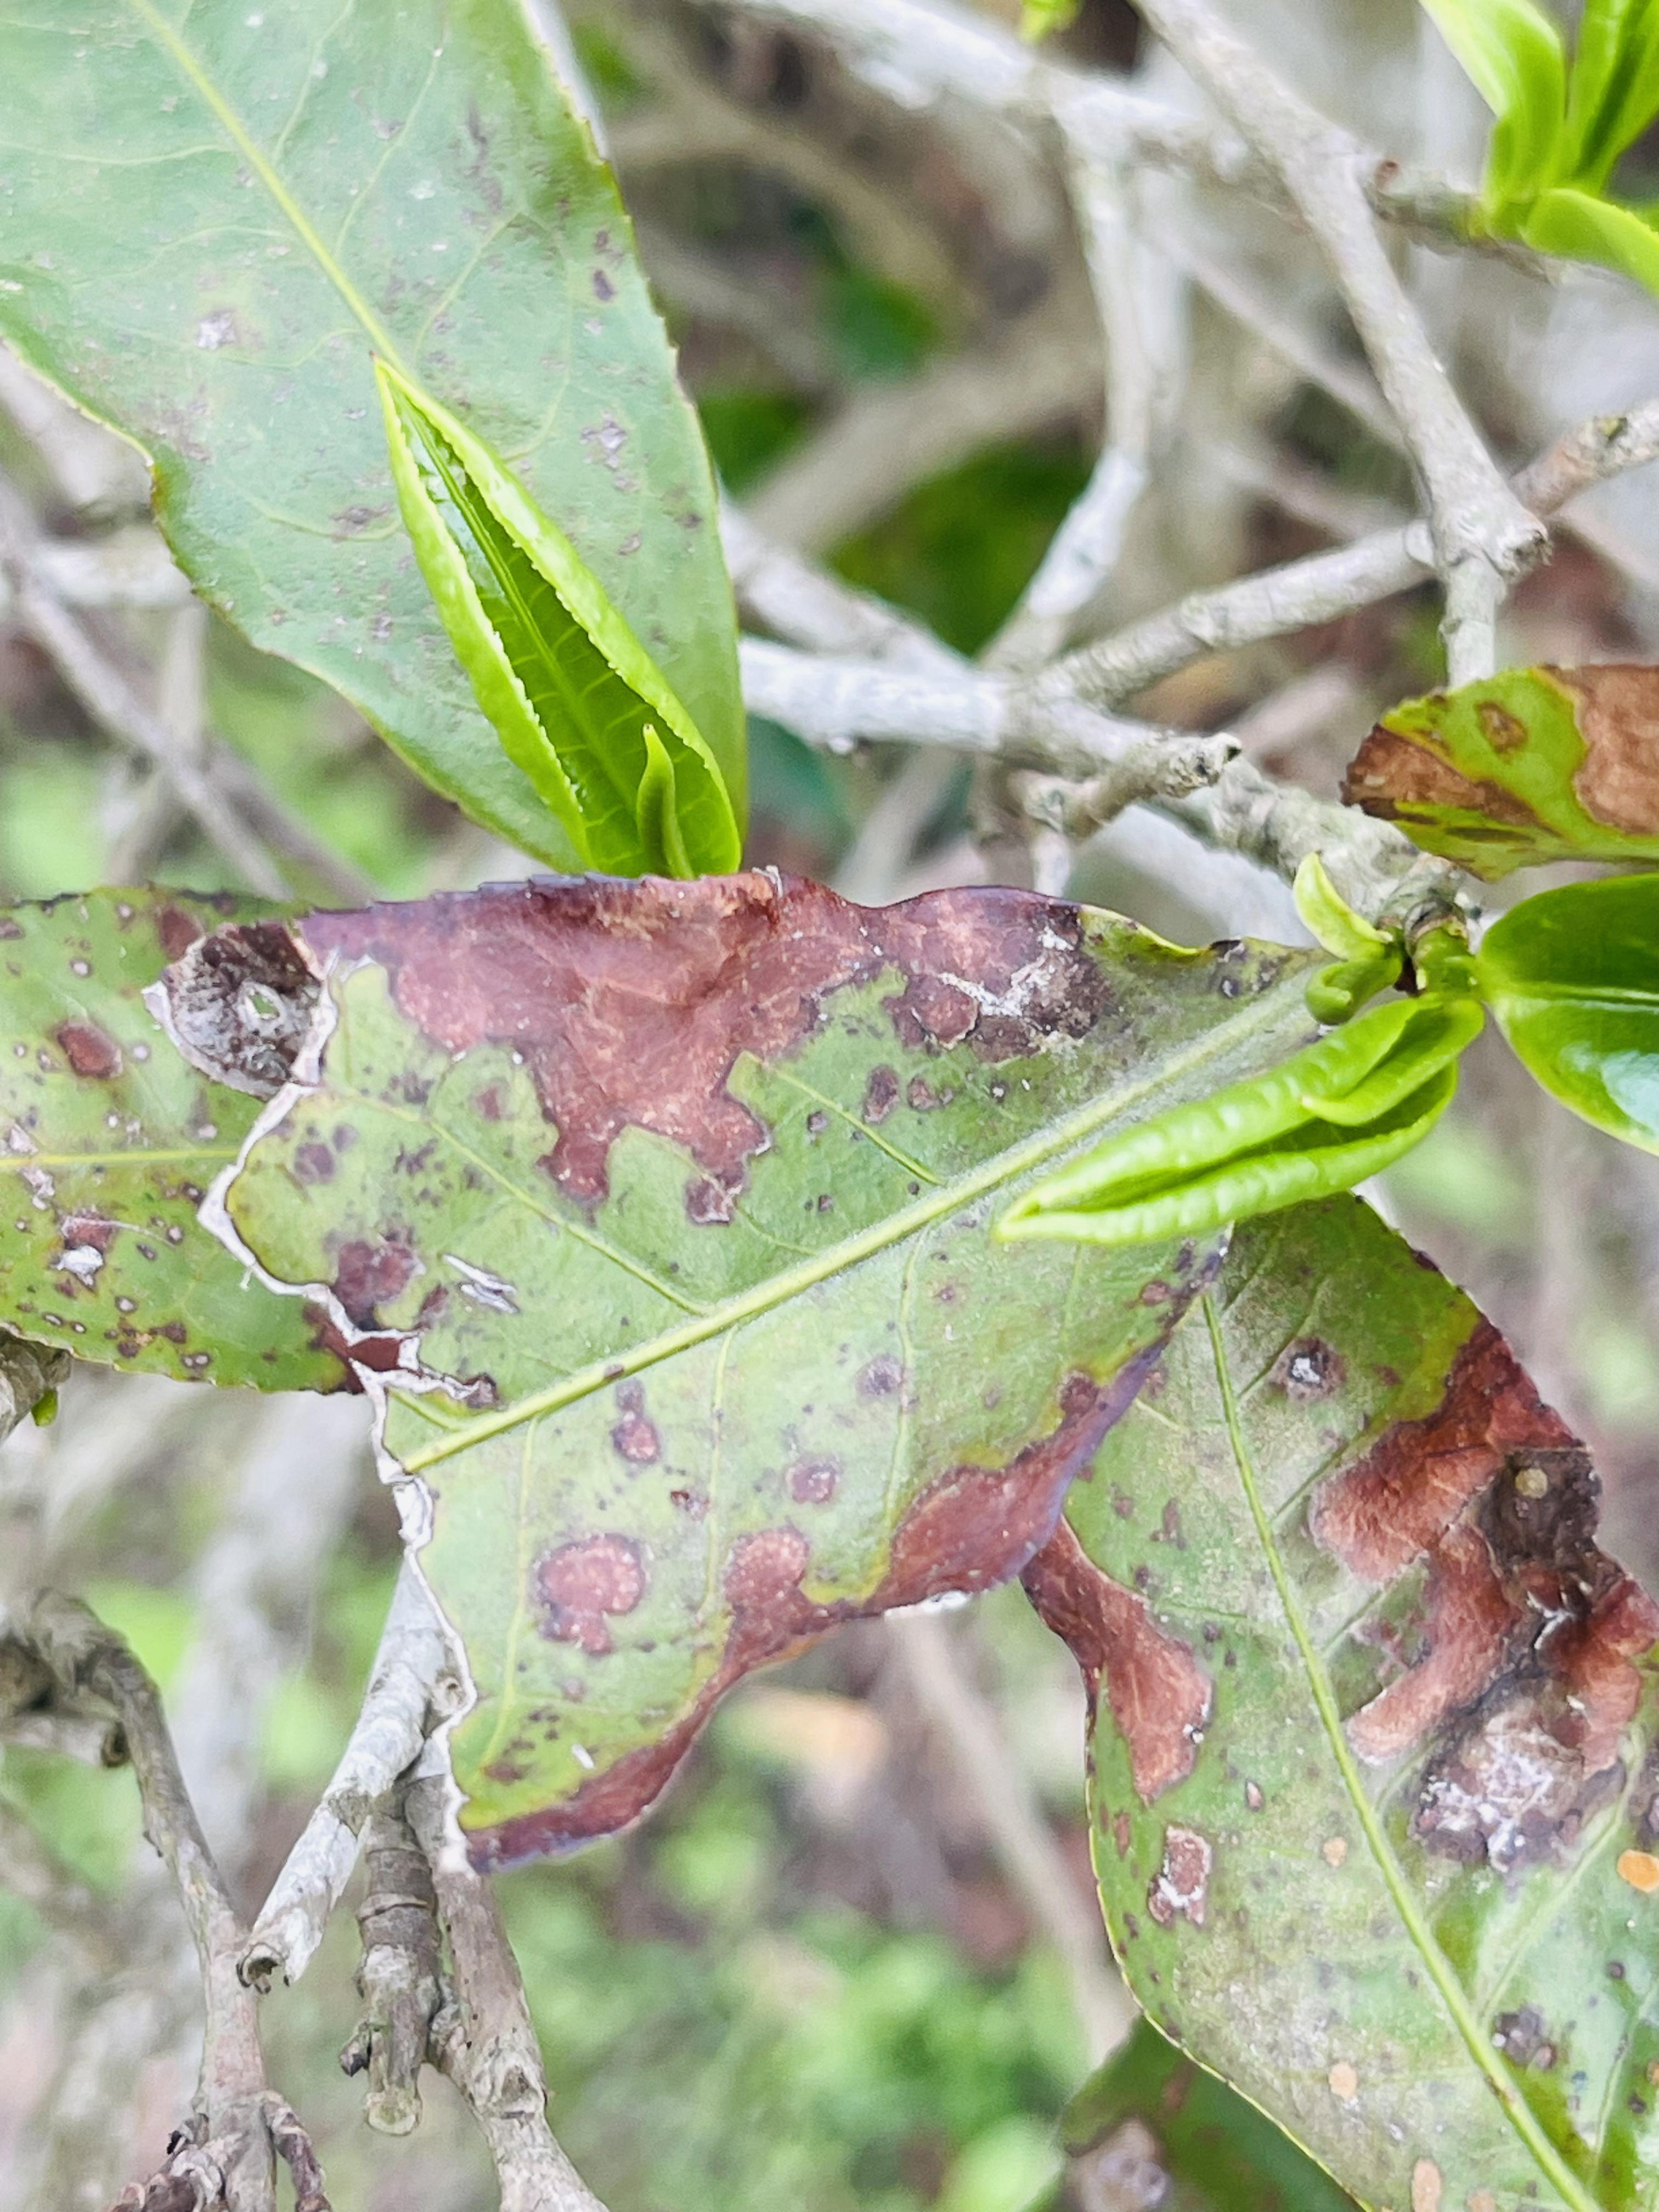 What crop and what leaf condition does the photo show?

tea, blight
